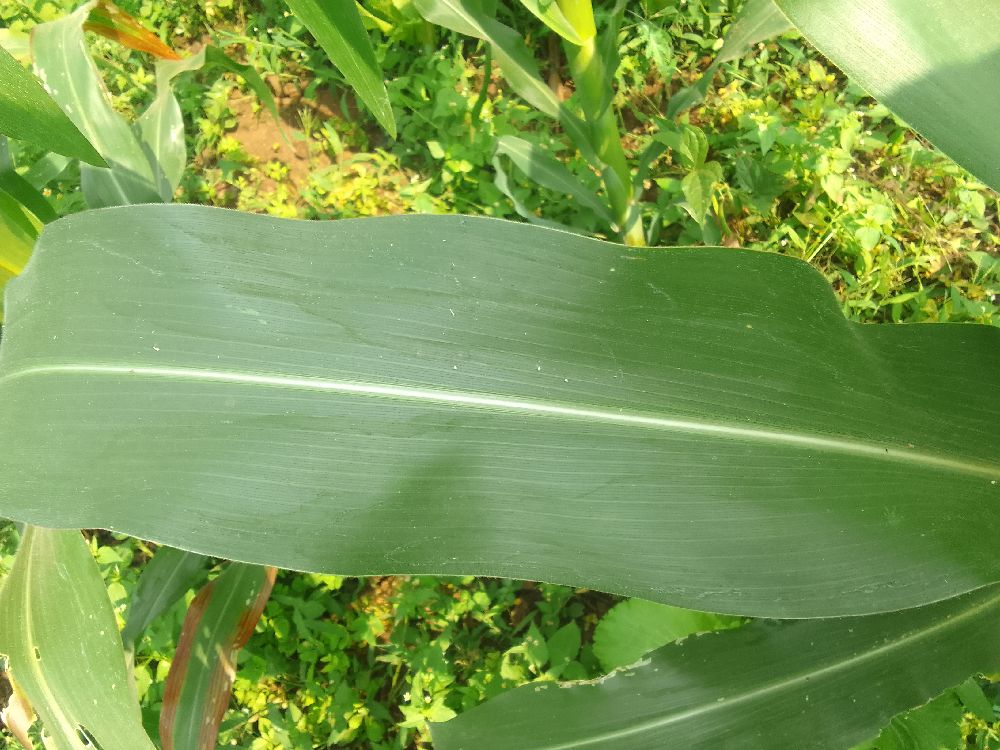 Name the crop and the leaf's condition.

maize, healthy
